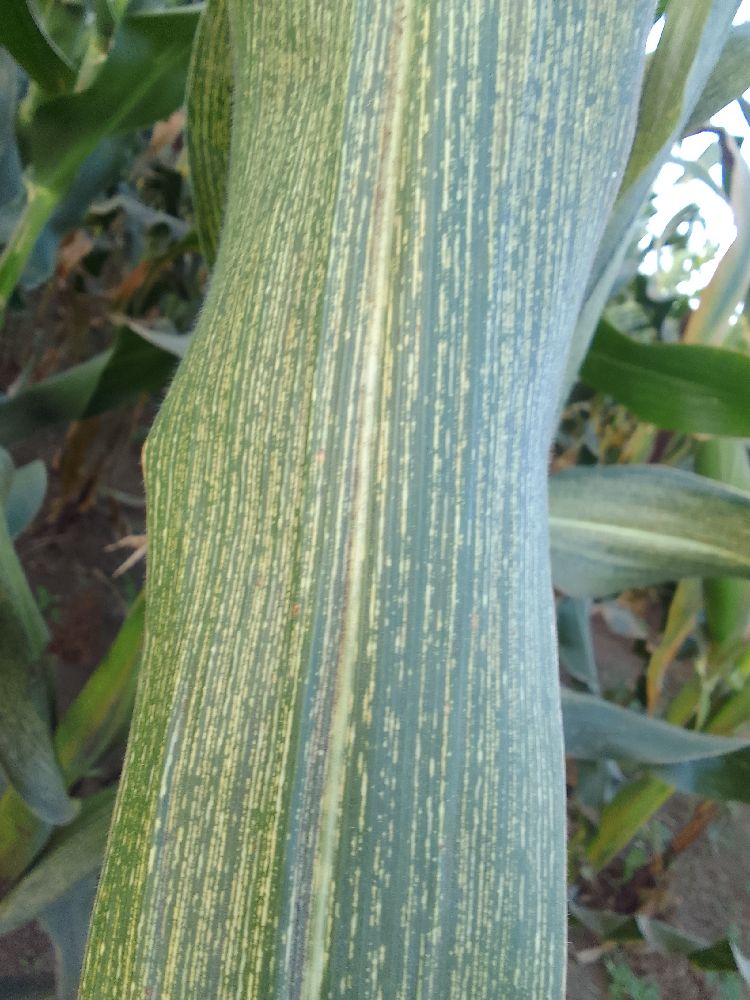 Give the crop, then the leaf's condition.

maize, maize streak virus
